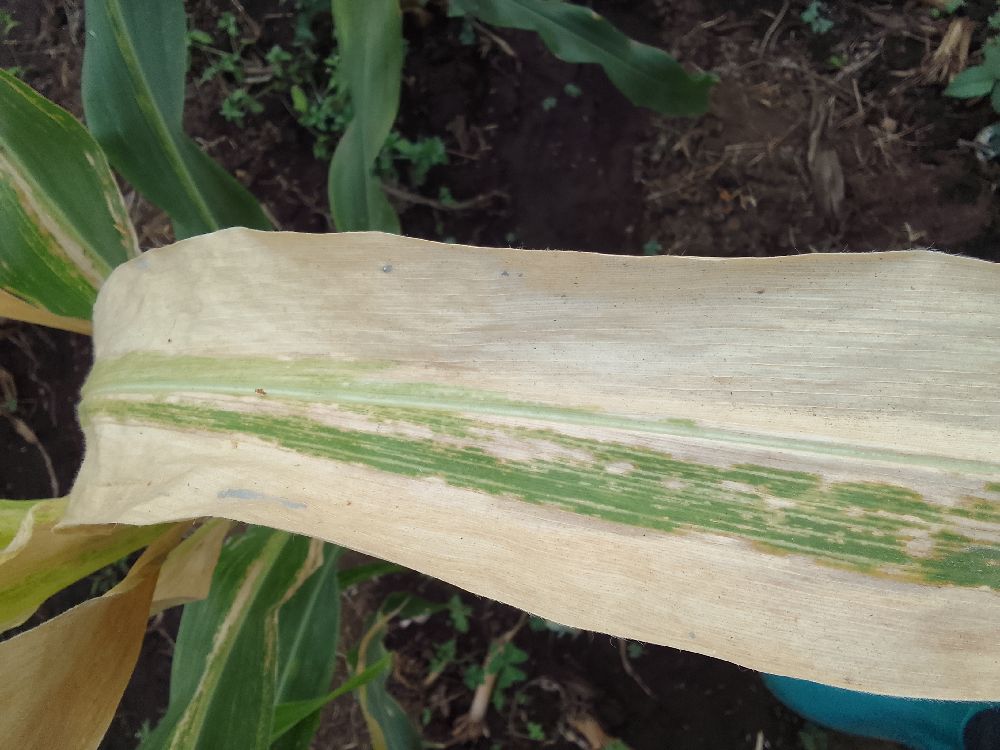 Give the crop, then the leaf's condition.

maize, maize lethal necrosis
